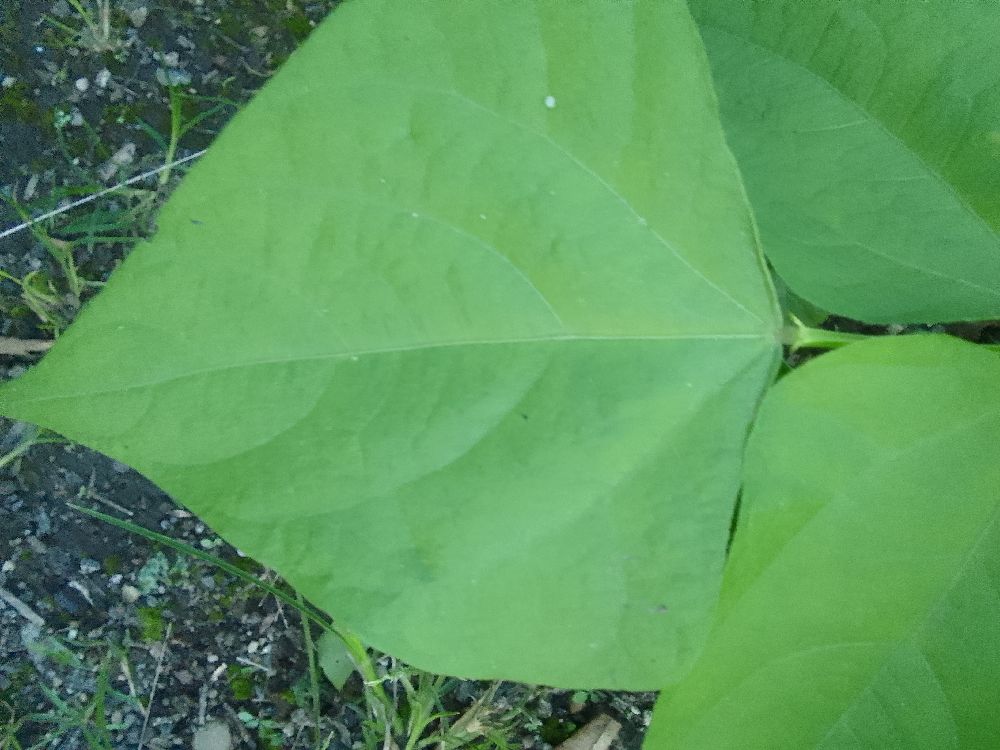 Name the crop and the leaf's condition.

common bean, healthy
